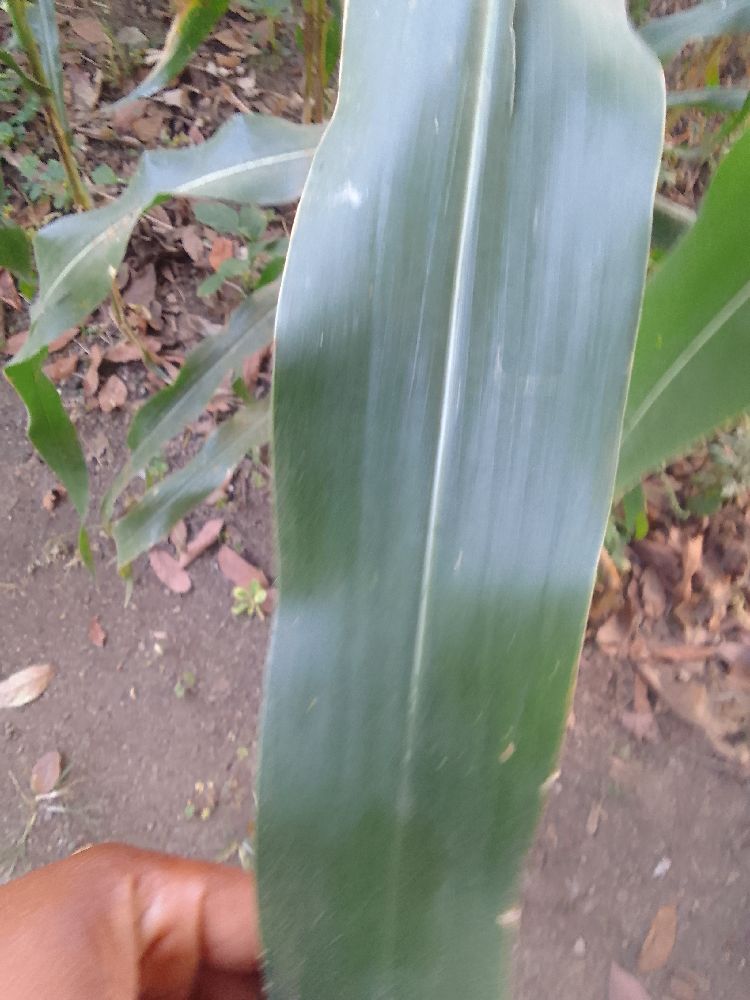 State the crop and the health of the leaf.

maize, healthy
